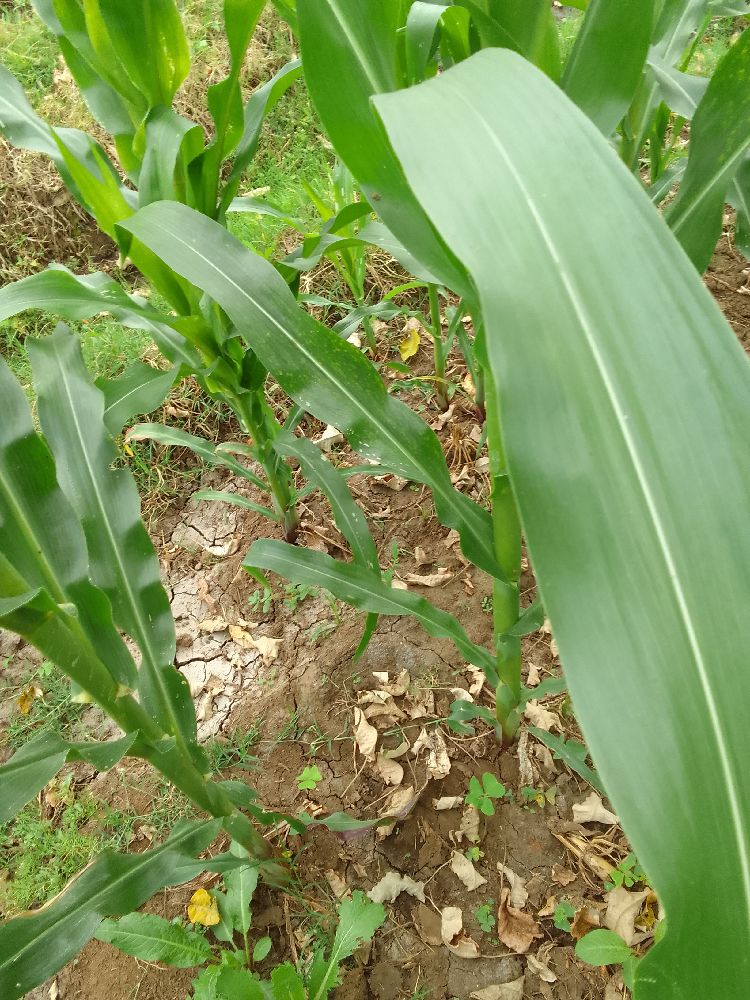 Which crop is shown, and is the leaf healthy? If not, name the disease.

maize, healthy
